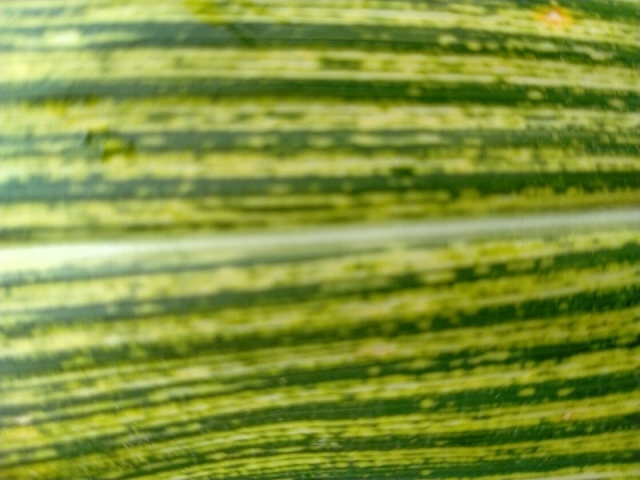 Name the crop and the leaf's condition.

maize, maize streak virus
